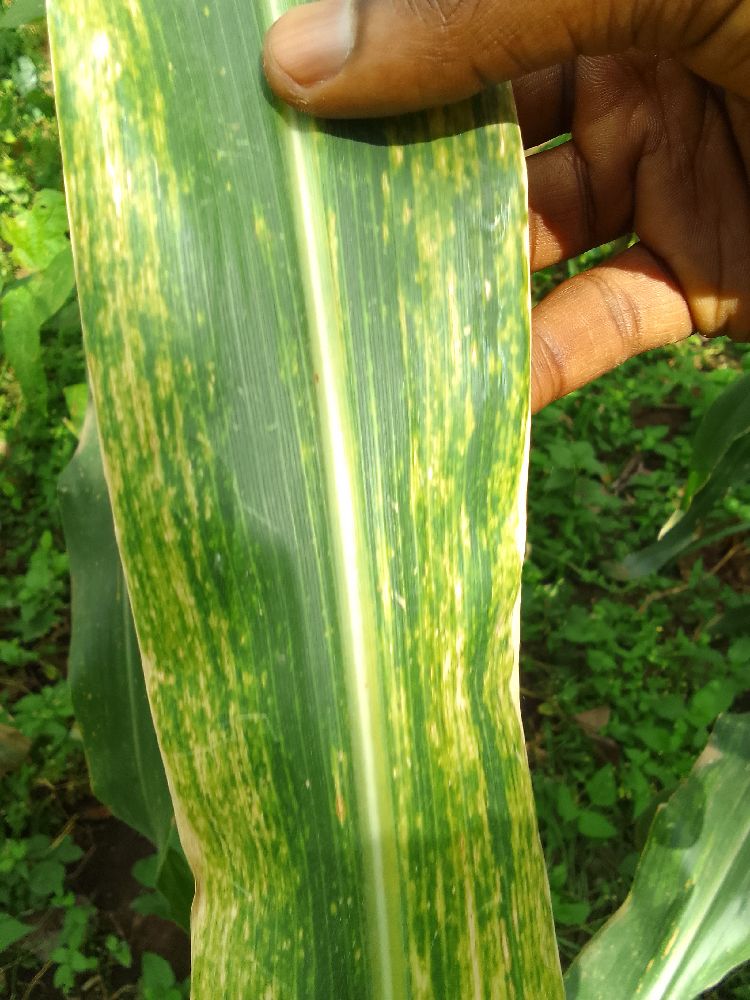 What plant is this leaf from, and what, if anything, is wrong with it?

maize, maize lethal necrosis
